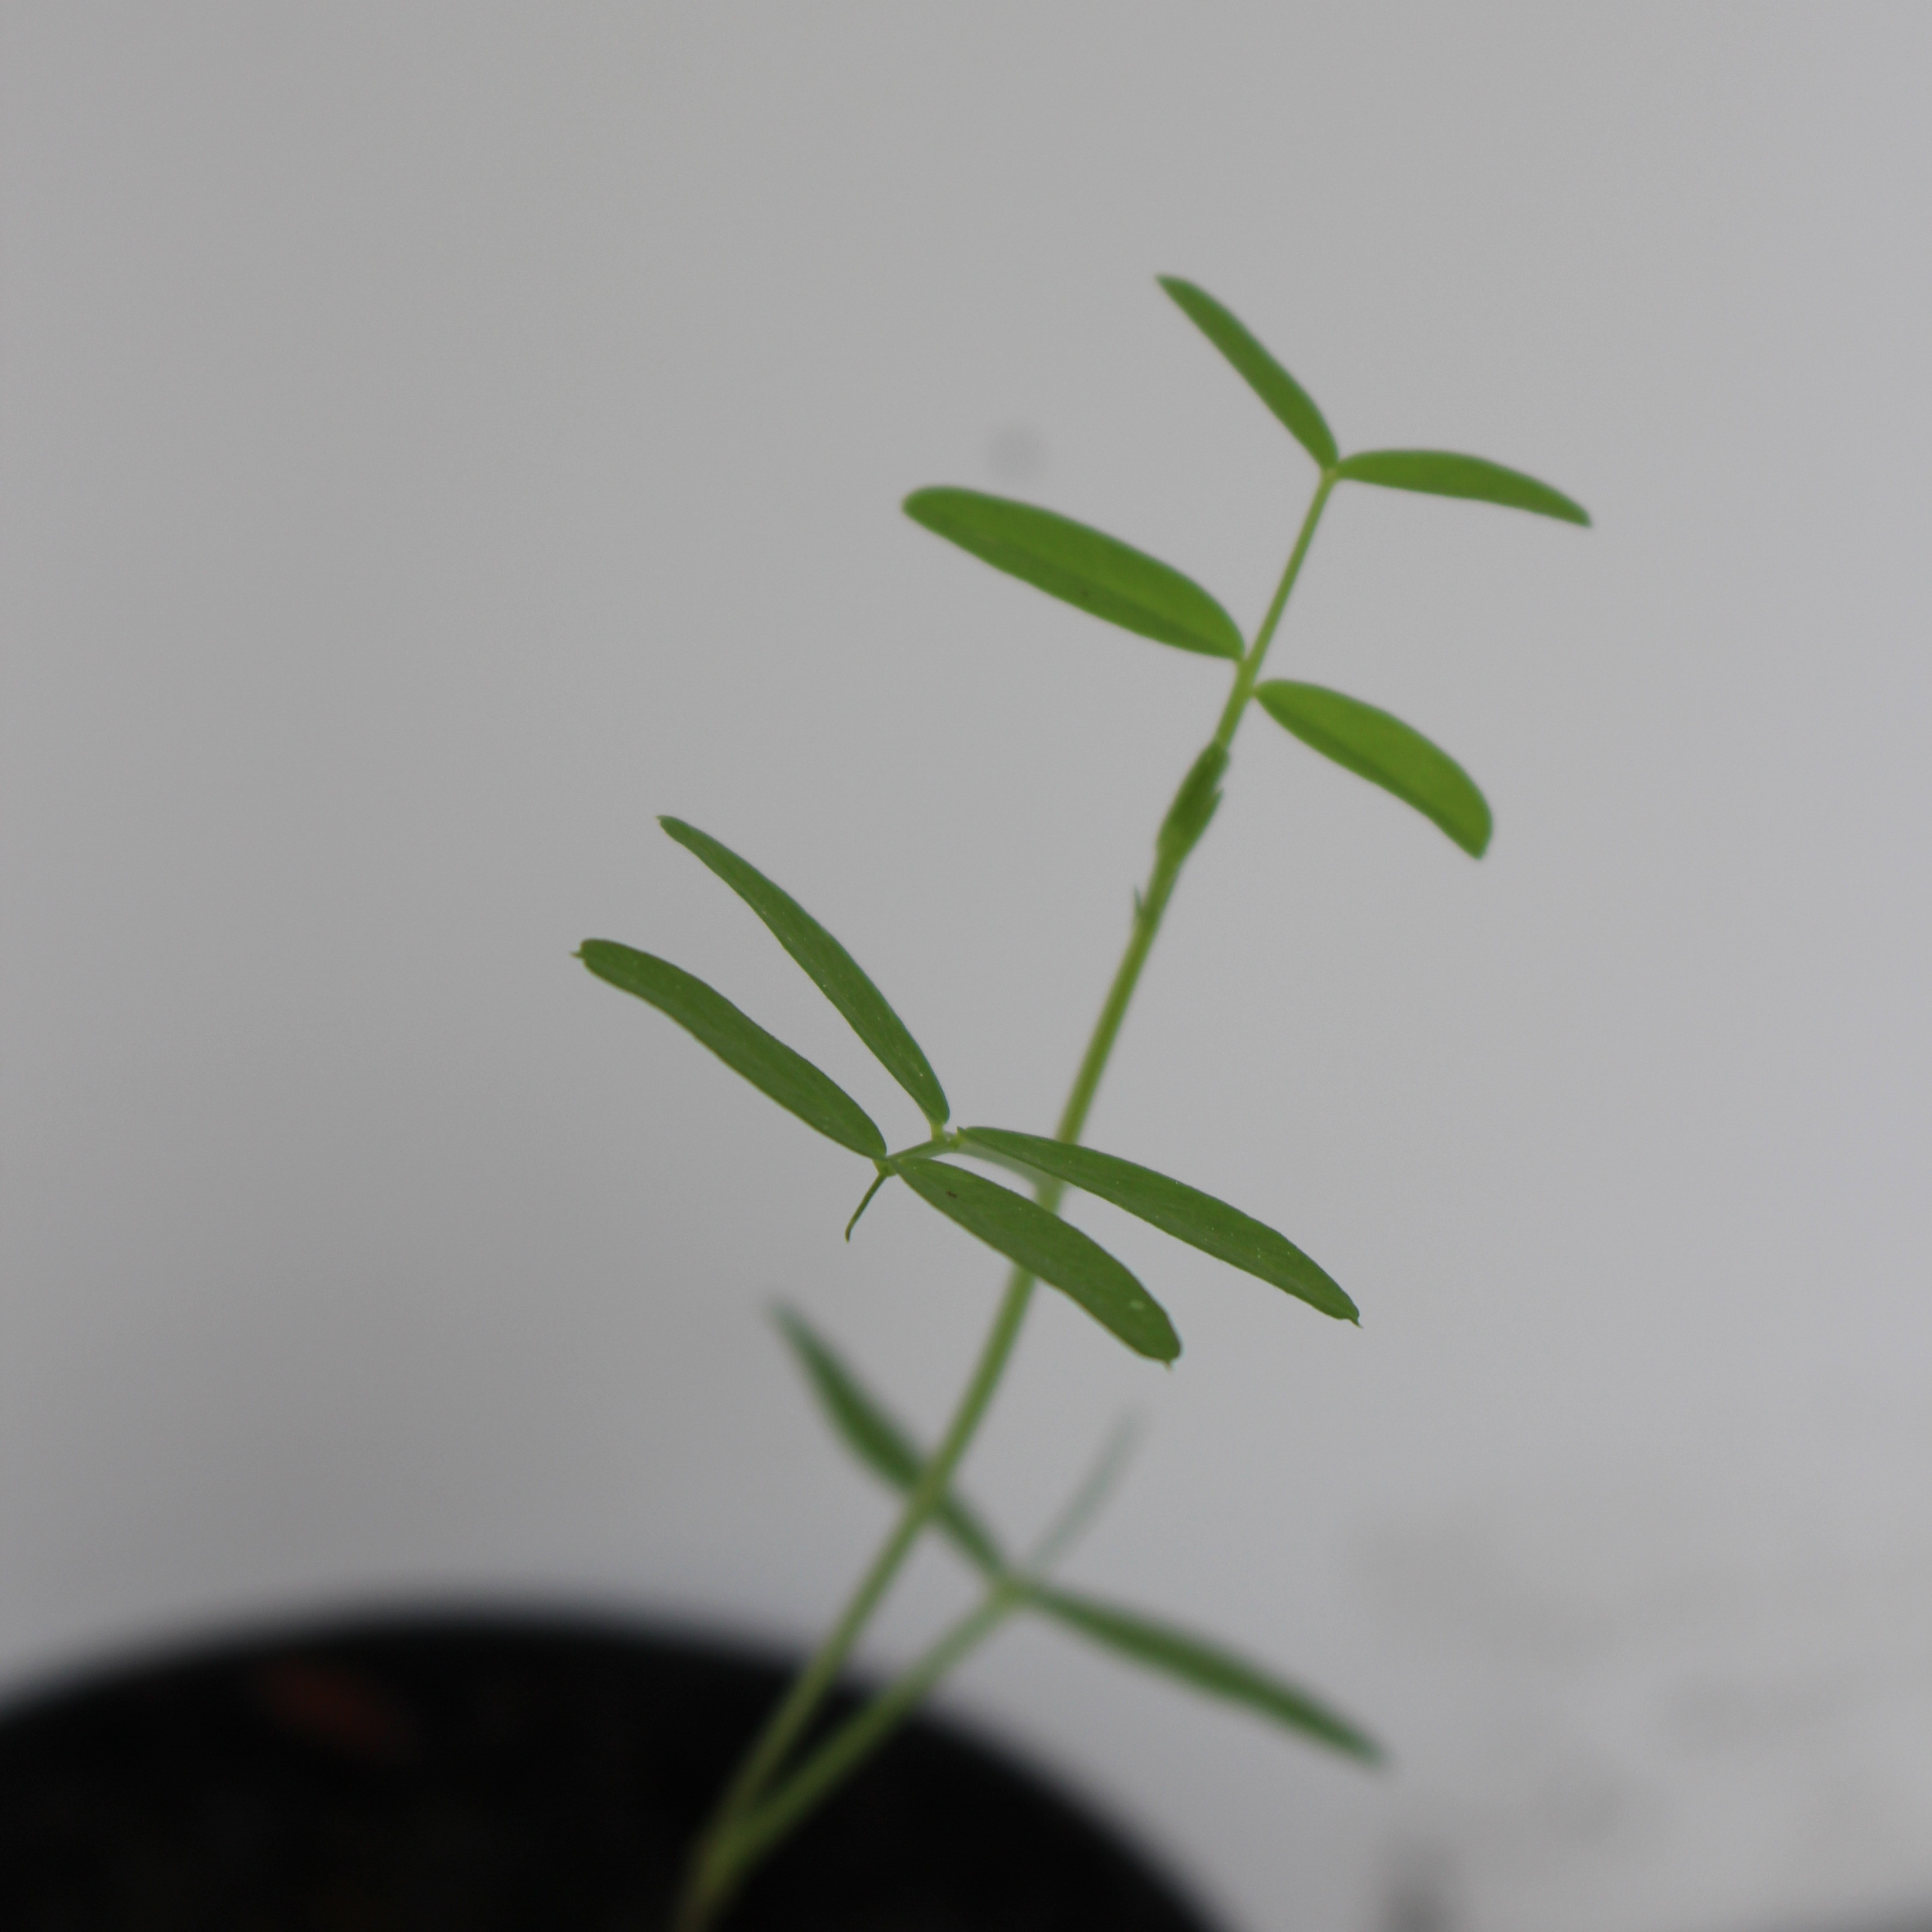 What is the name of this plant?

Vicia sativa
